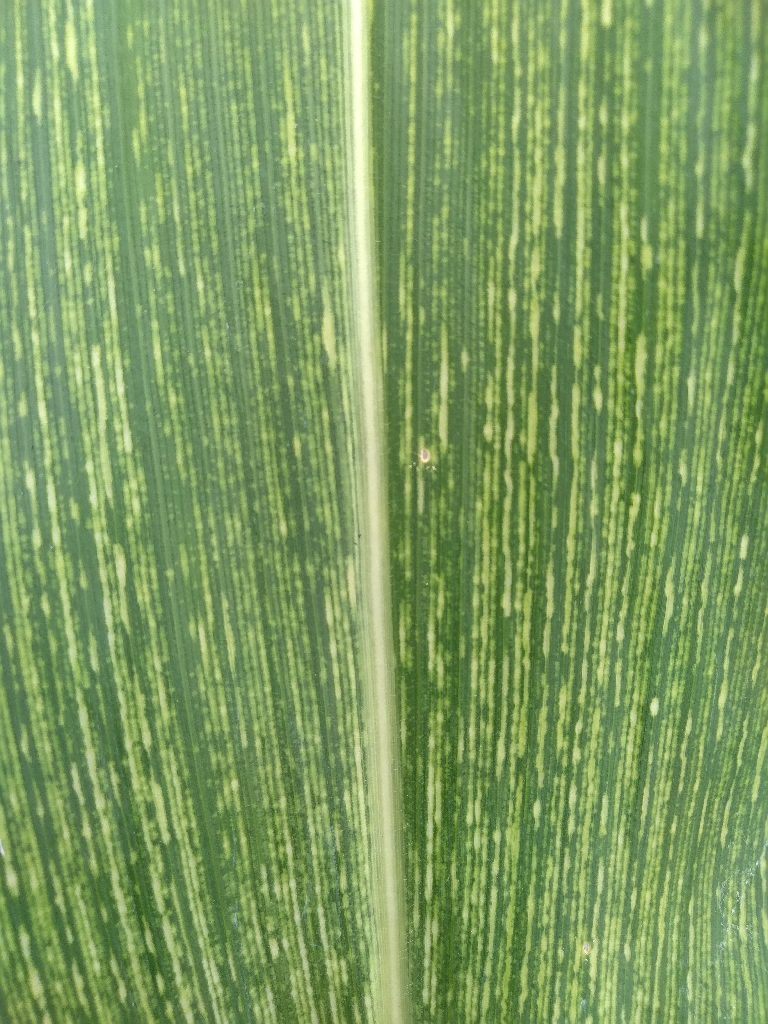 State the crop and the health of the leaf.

maize, maize streak virus
